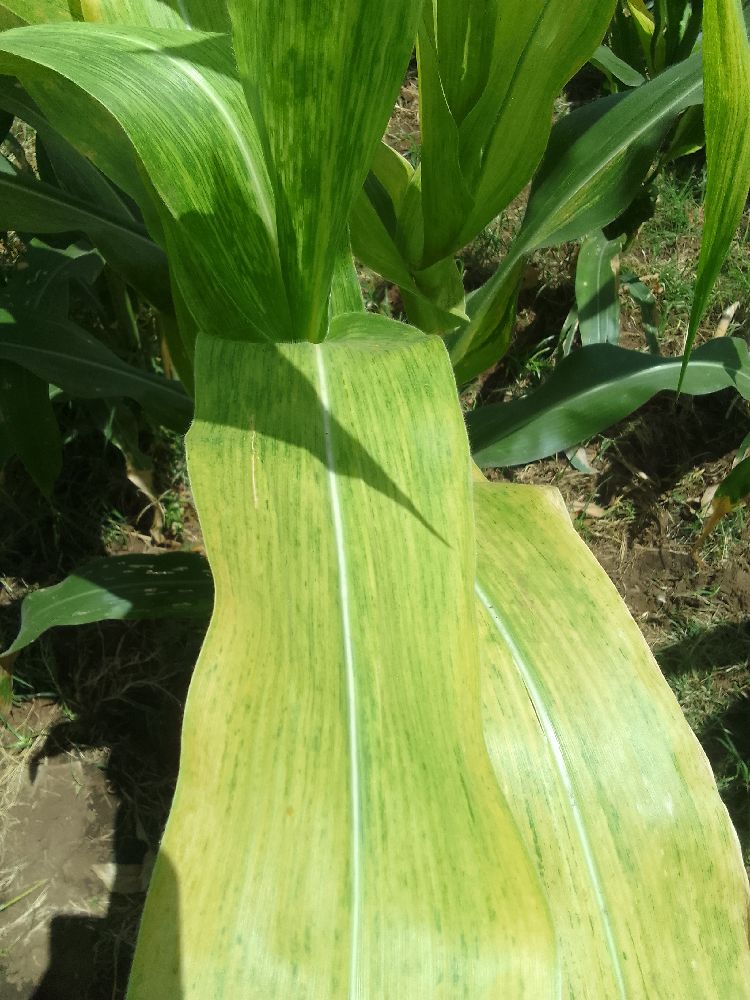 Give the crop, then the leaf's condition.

maize, maize lethal necrosis
